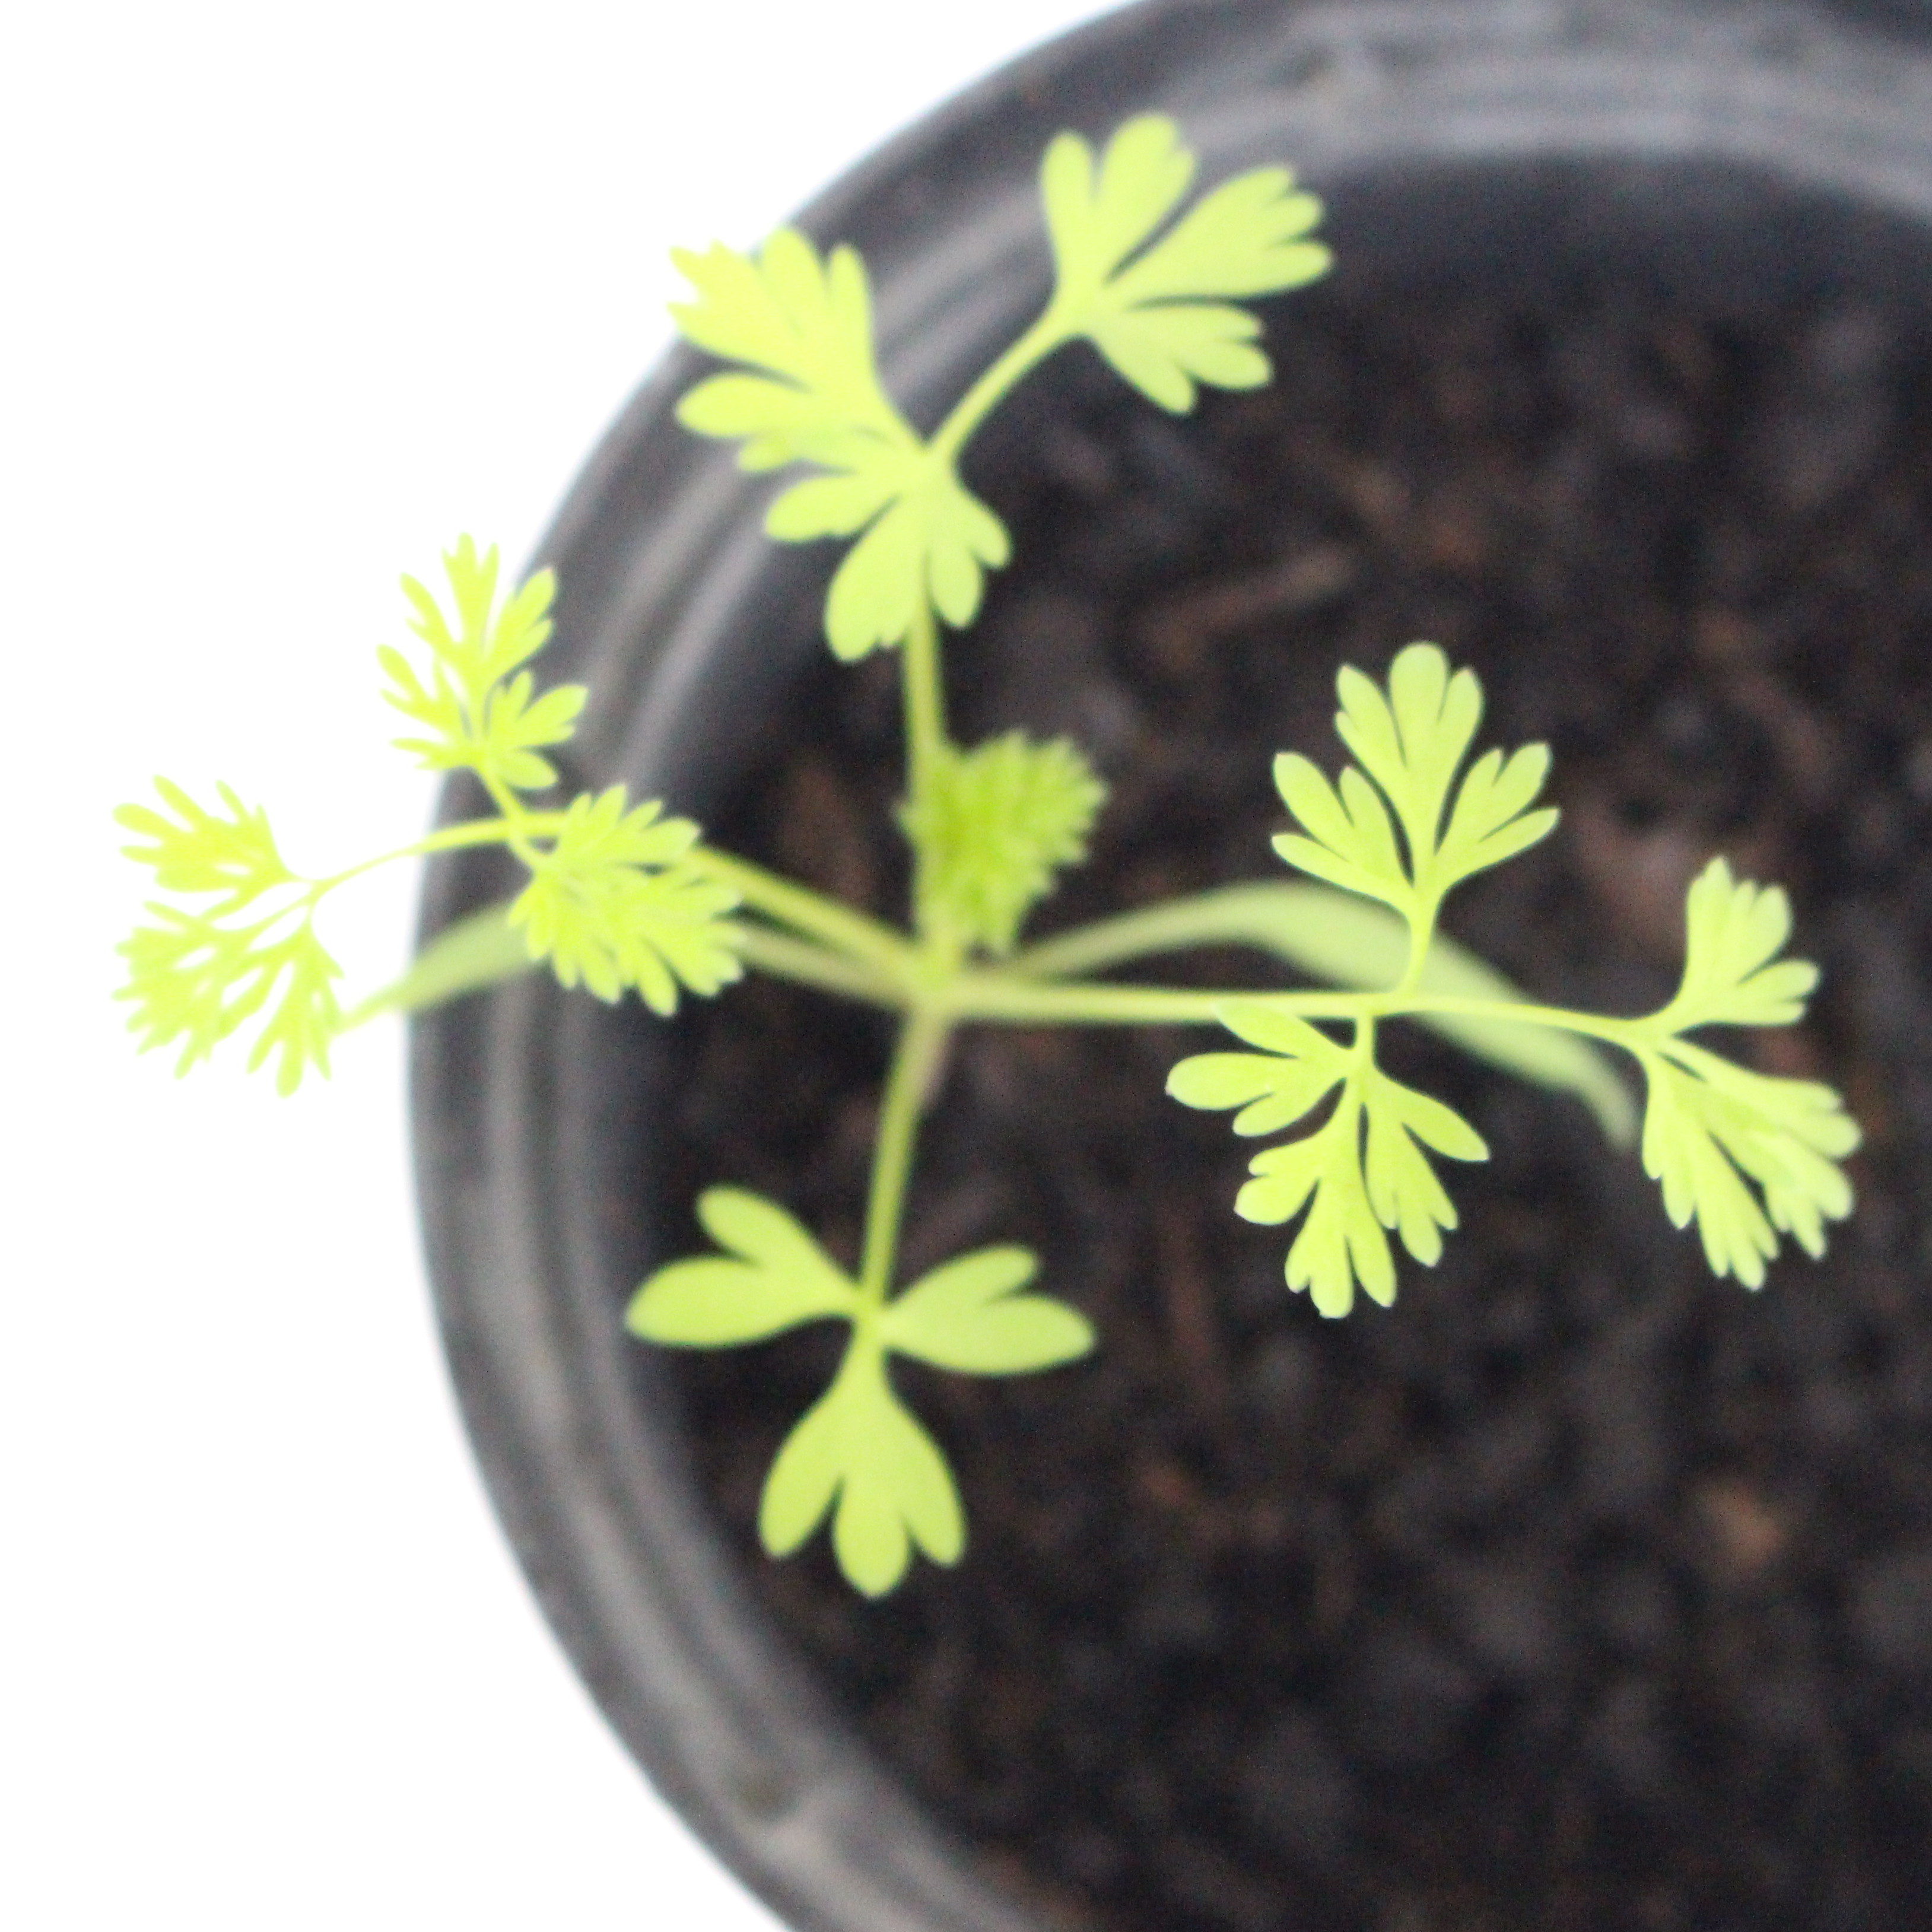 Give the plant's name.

Fumaria officinalis
